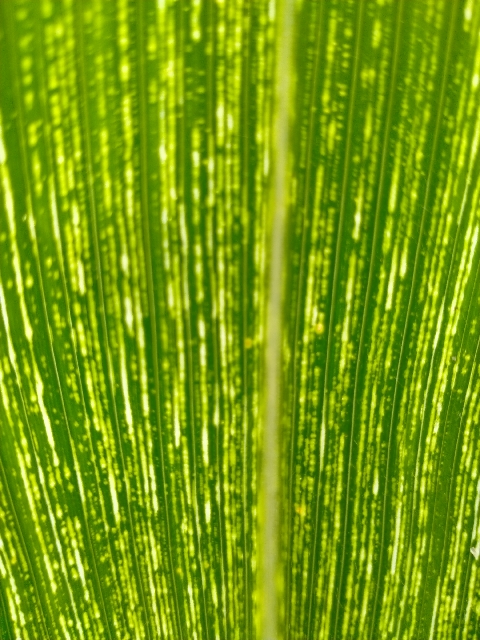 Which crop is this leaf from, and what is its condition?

maize, maize streak virus
